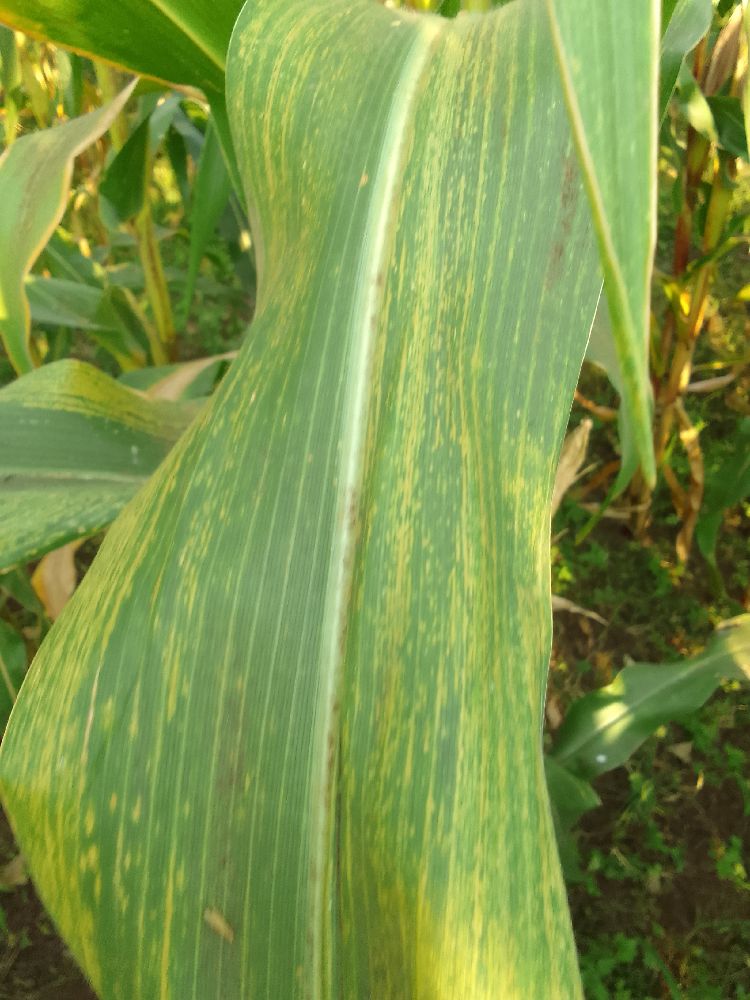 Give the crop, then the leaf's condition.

maize, maize lethal necrosis
